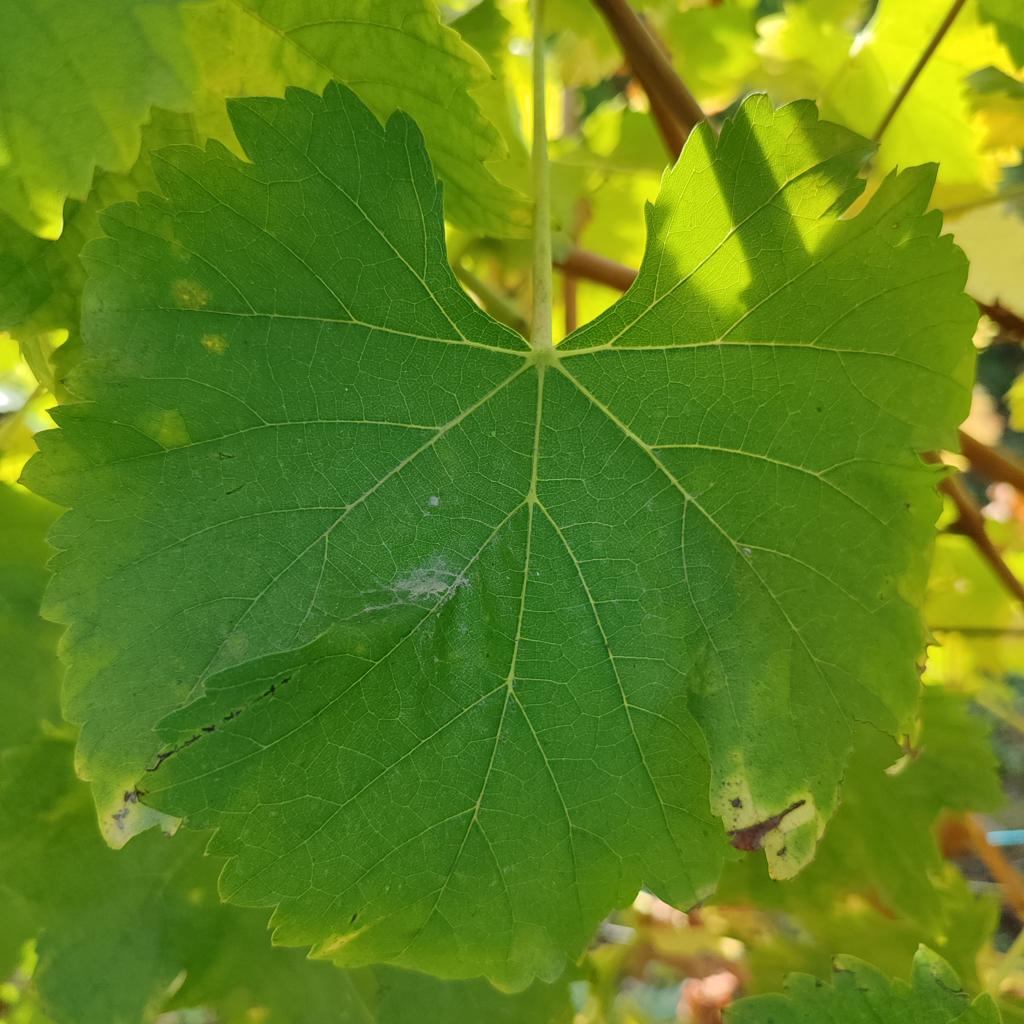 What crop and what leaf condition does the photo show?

grapevine, powdery mildew
